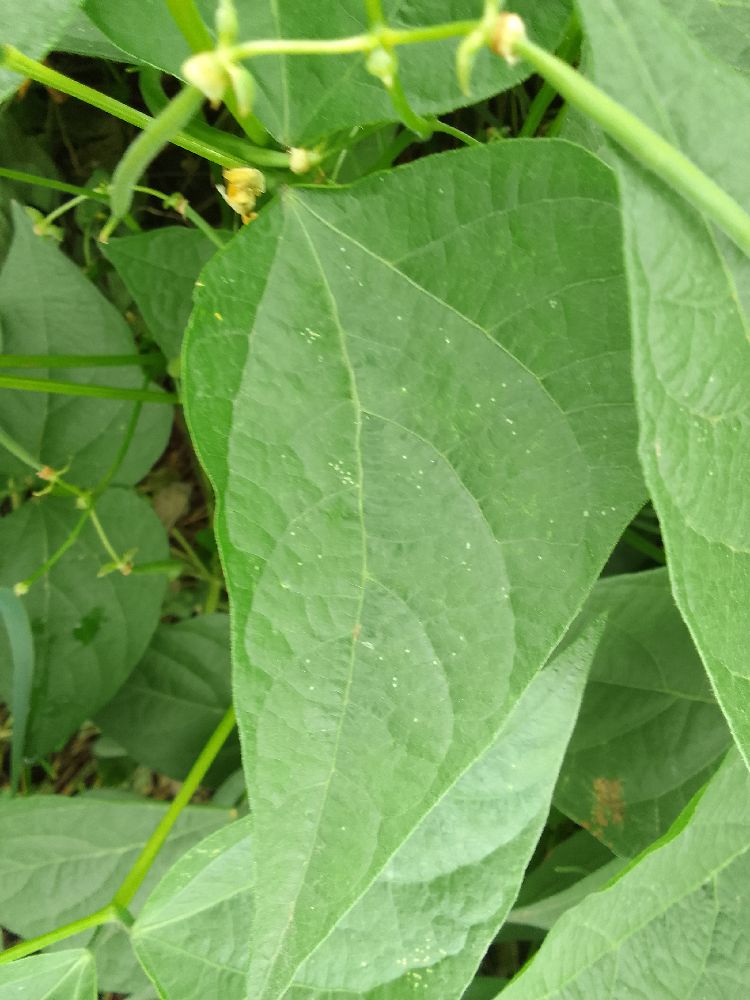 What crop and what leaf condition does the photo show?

common bean, healthy
